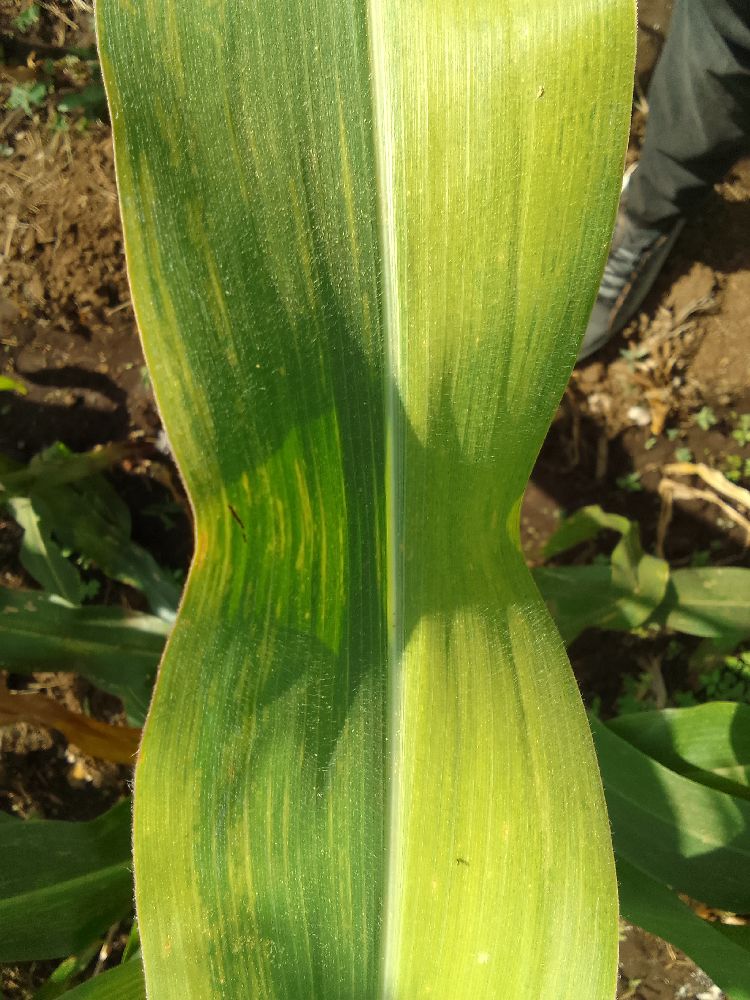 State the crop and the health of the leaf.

maize, maize lethal necrosis
